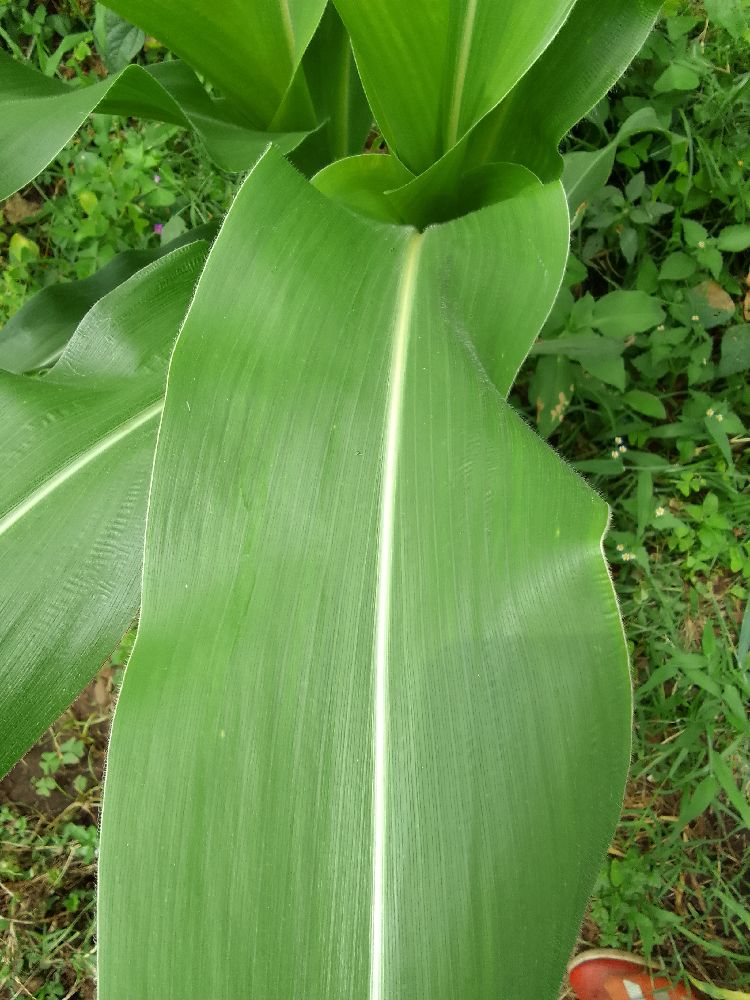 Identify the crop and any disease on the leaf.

maize, healthy
